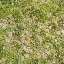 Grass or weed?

grass
